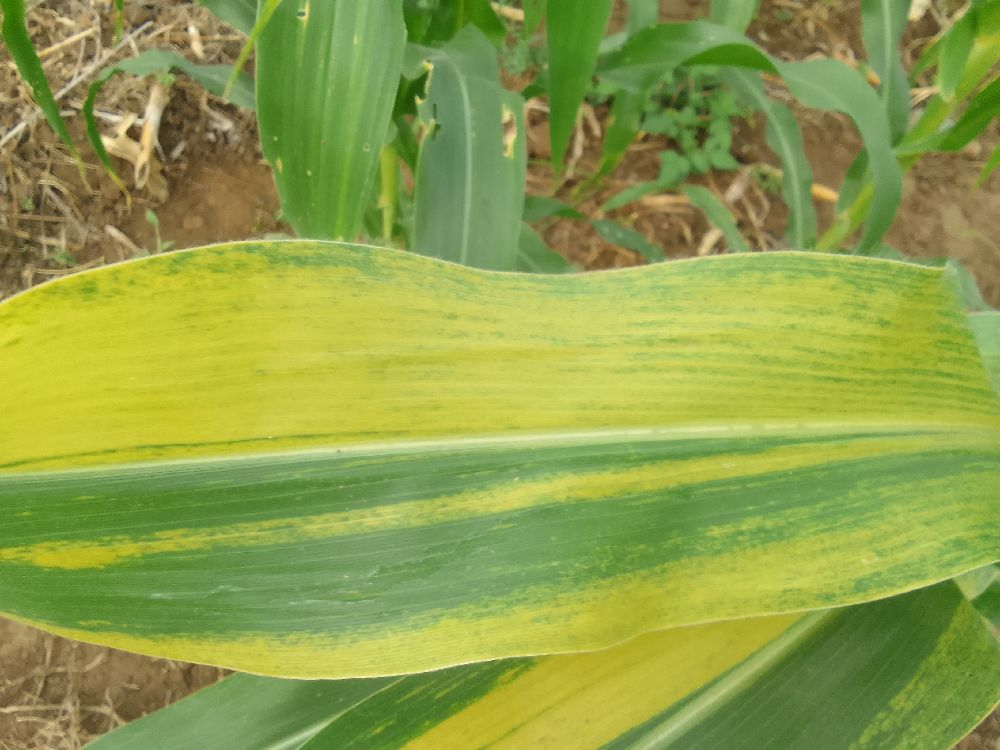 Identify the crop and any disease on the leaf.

maize, maize lethal necrosis
